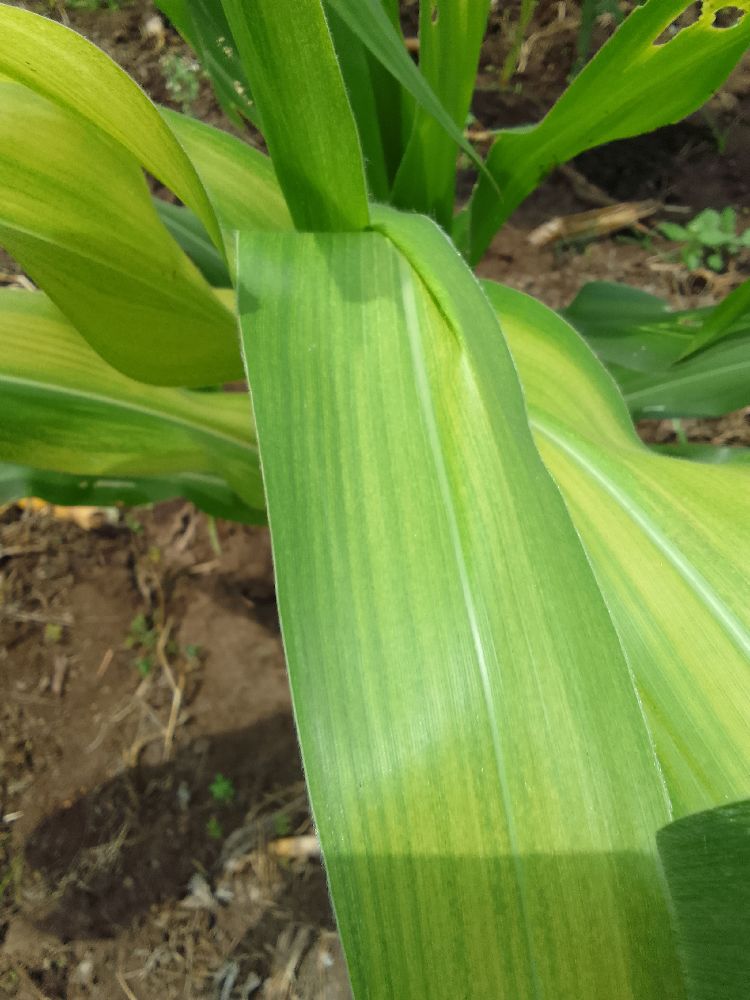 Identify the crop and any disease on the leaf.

maize, maize lethal necrosis
